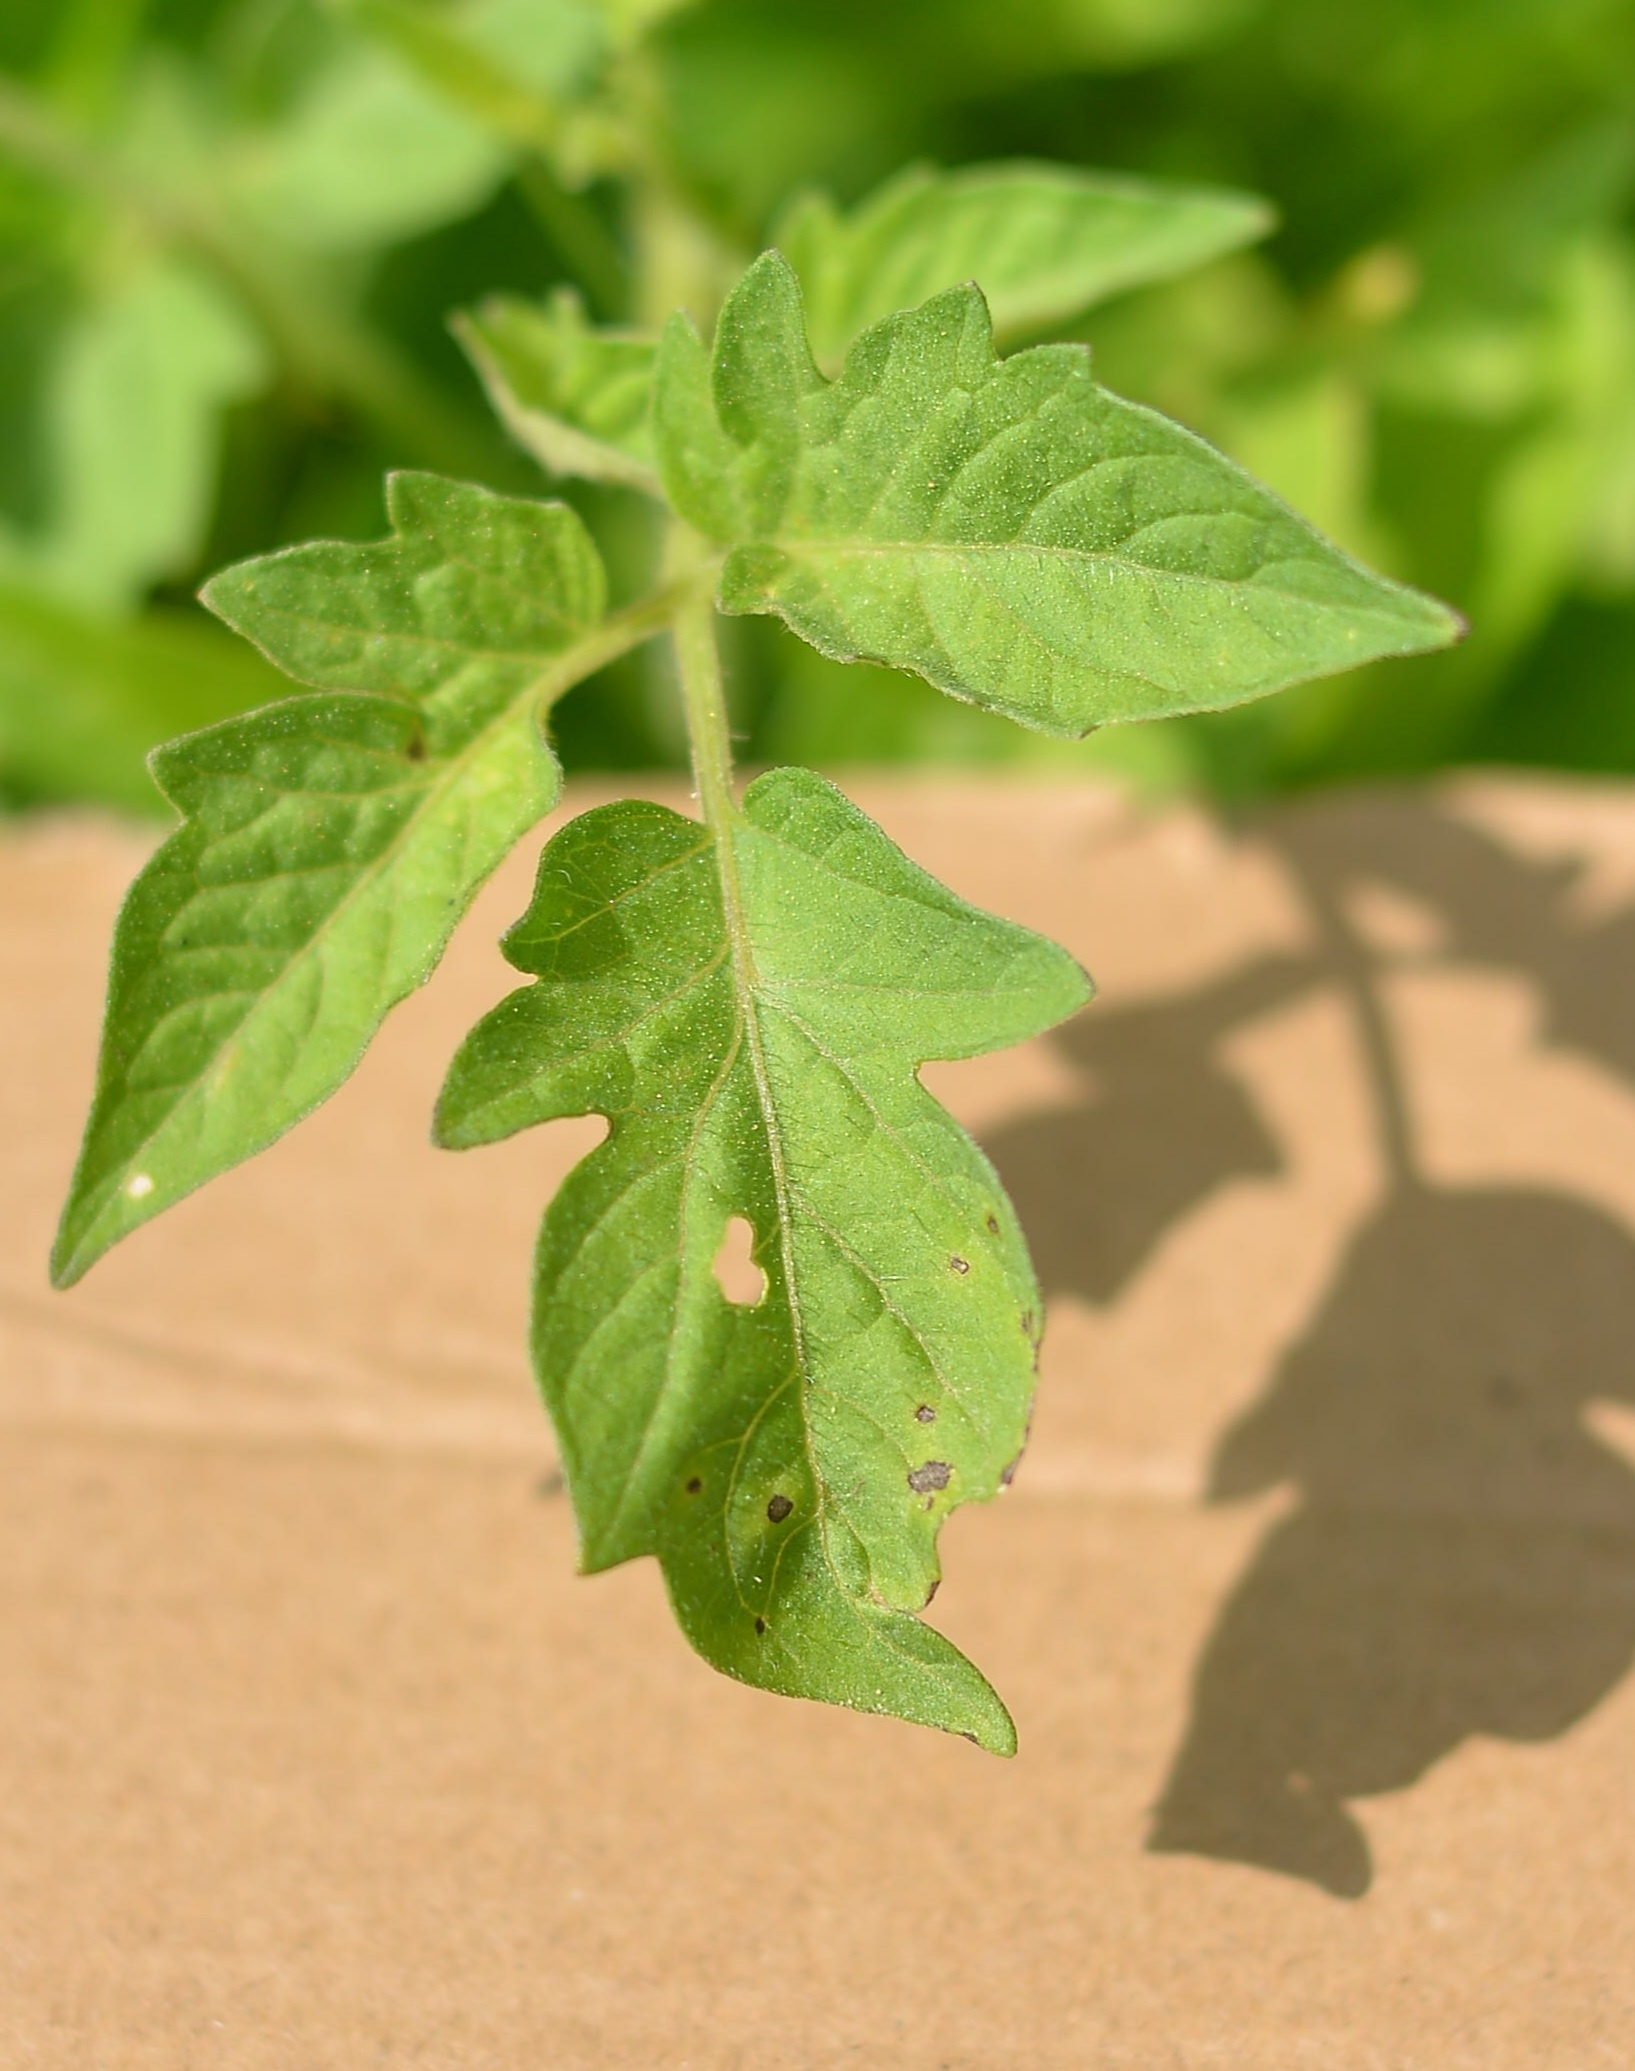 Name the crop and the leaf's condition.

tomato, infected
